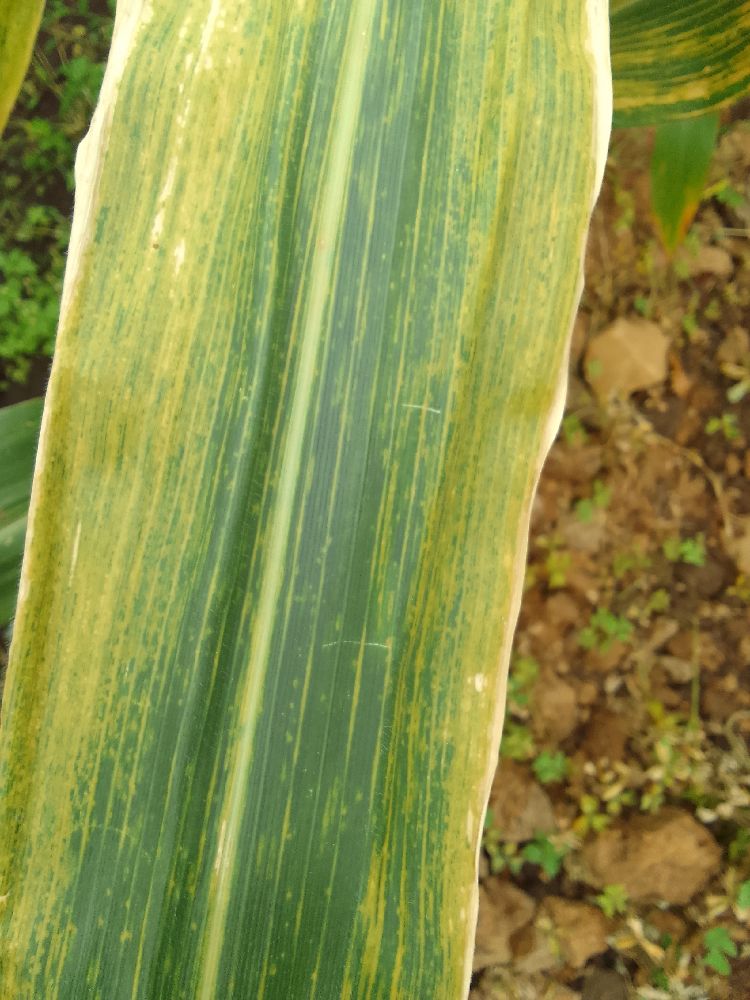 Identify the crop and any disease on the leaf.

maize, maize lethal necrosis
